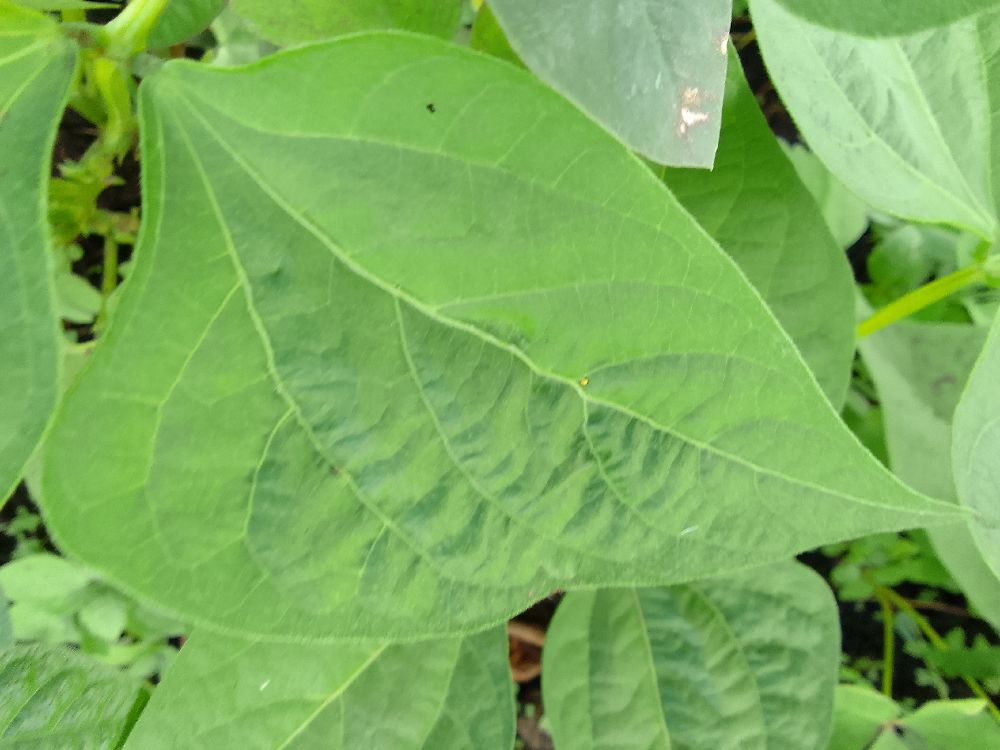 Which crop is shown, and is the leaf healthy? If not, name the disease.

common bean, healthy
